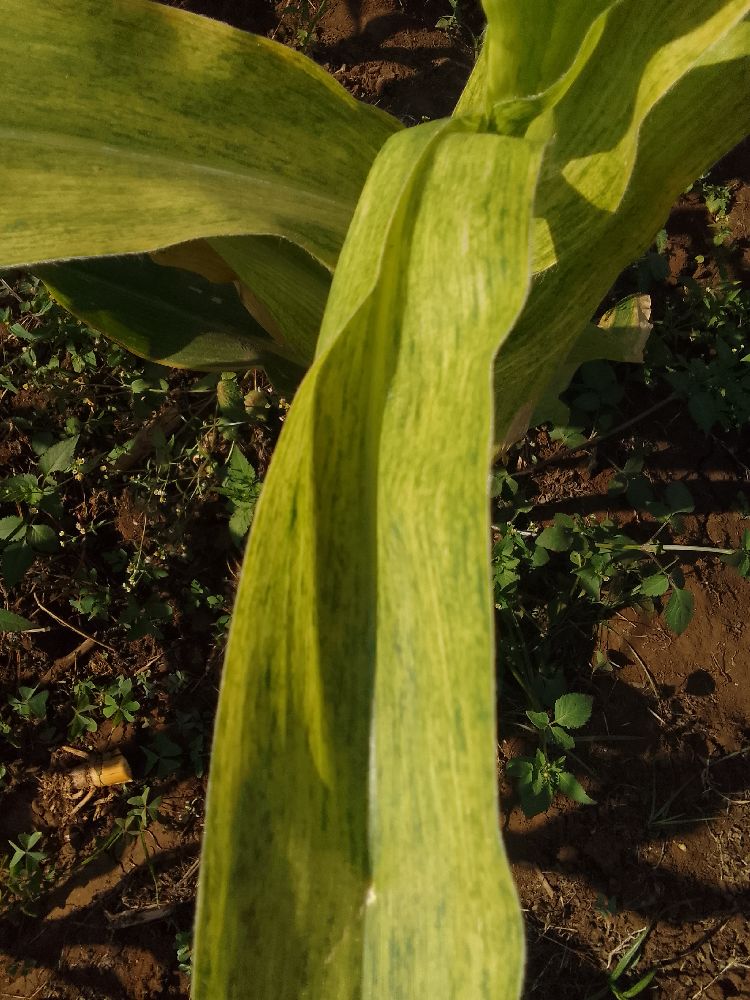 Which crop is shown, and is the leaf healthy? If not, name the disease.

maize, maize lethal necrosis
